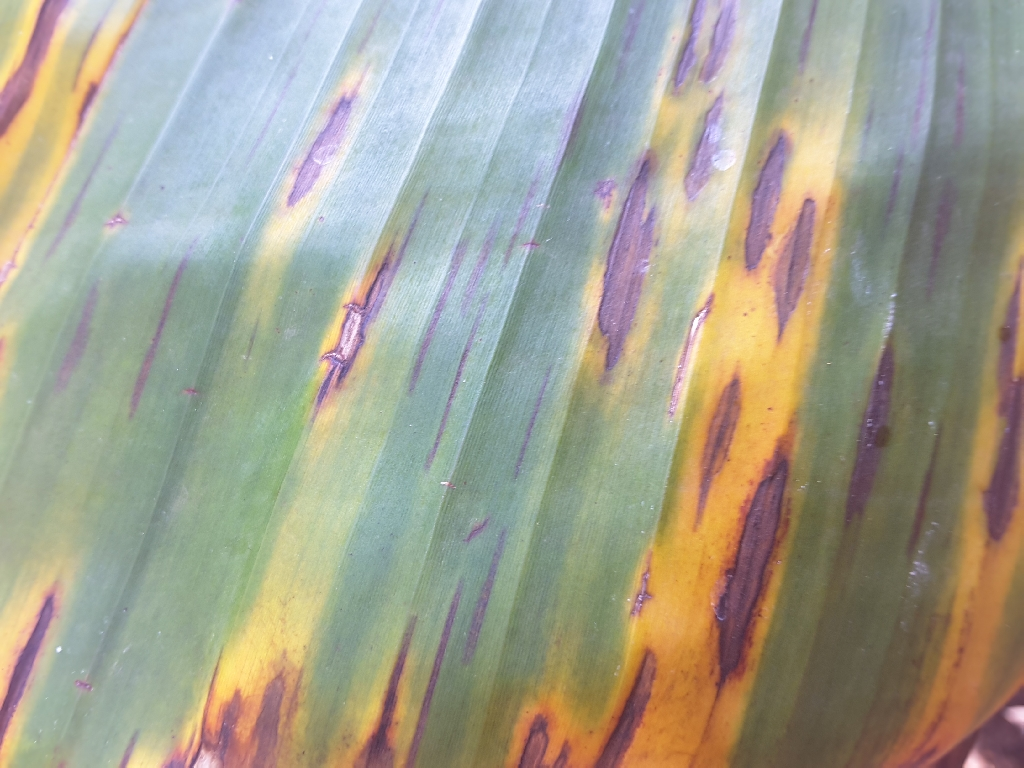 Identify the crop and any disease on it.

banana, black sigatoka
